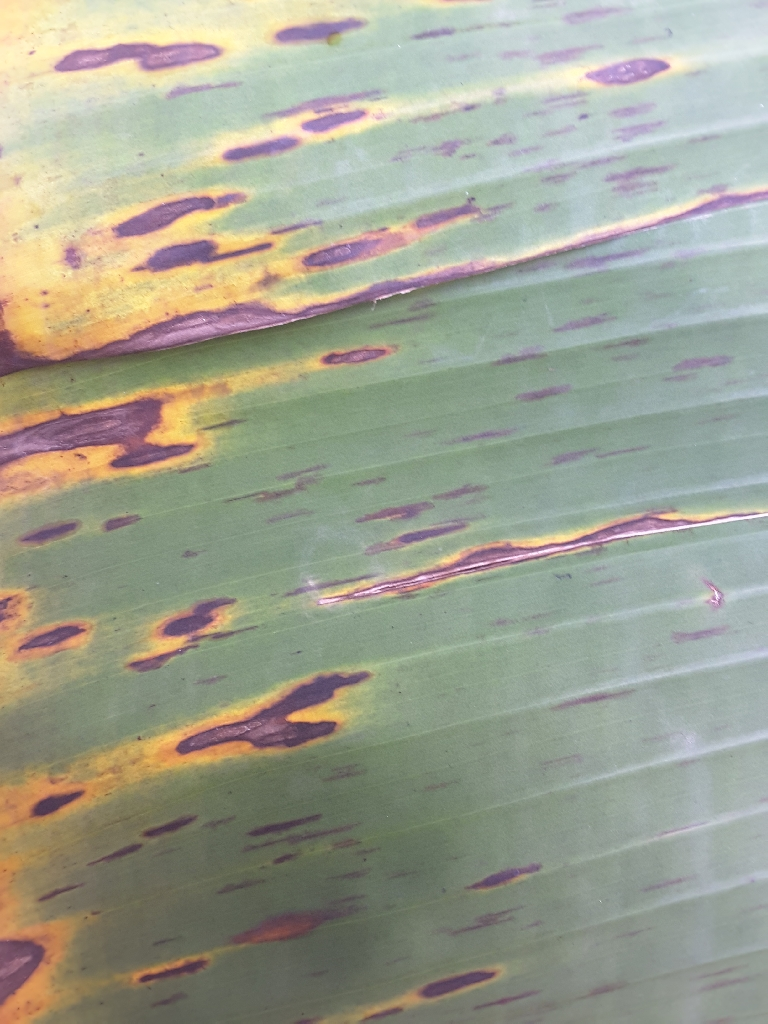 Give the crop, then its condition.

banana, black sigatoka
